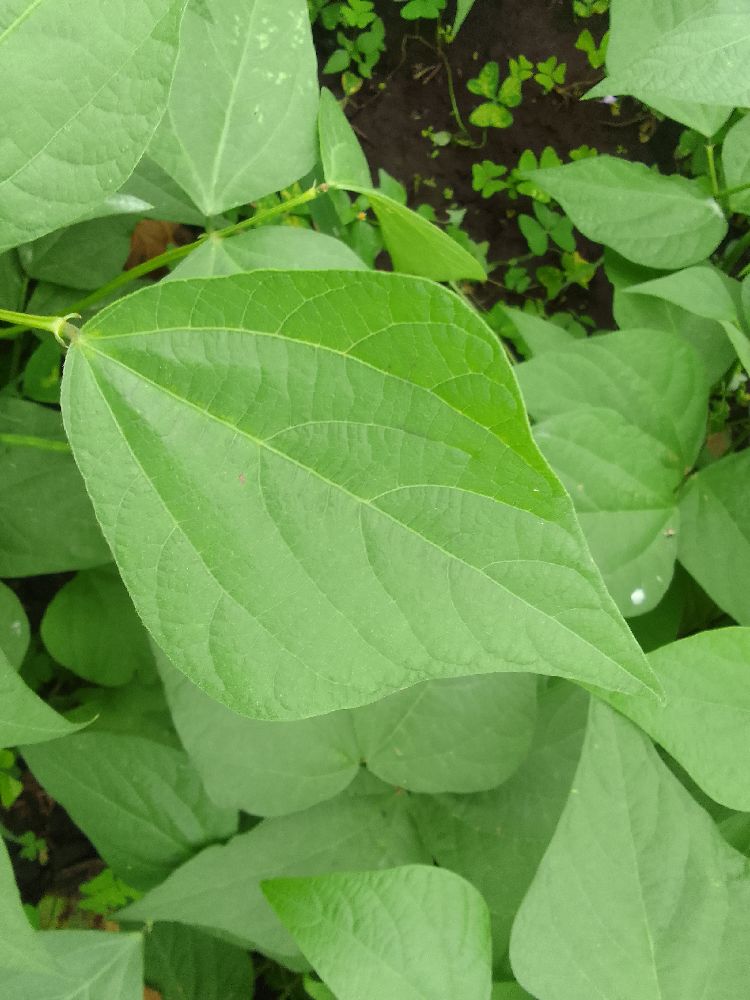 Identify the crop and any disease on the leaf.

common bean, healthy
